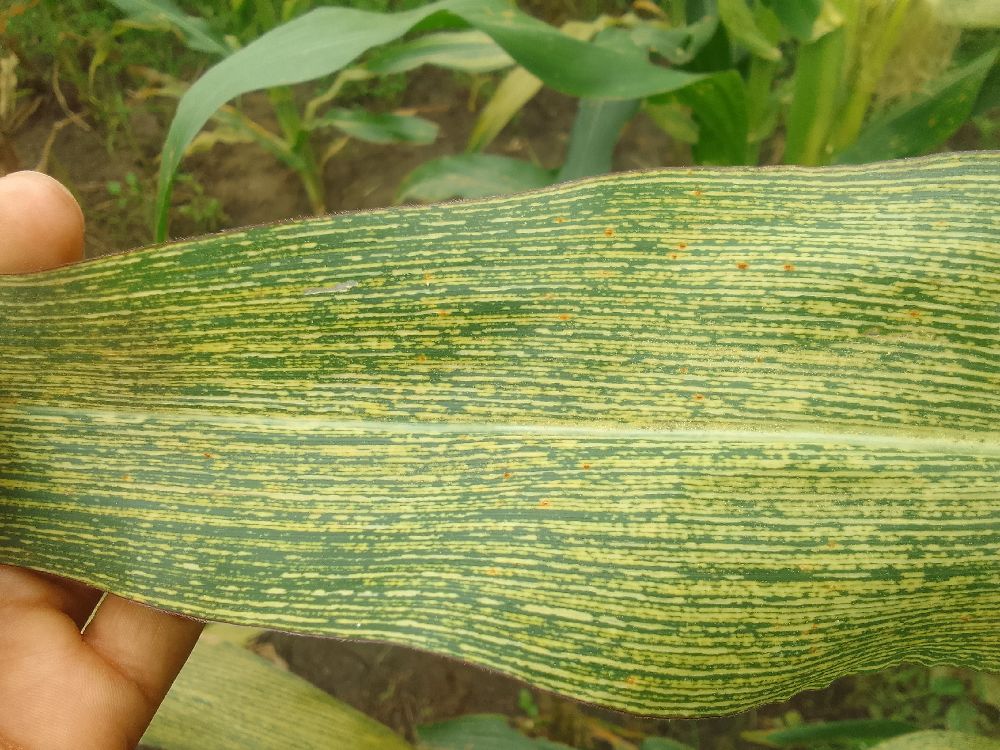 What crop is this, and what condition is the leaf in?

maize, maize streak virus
